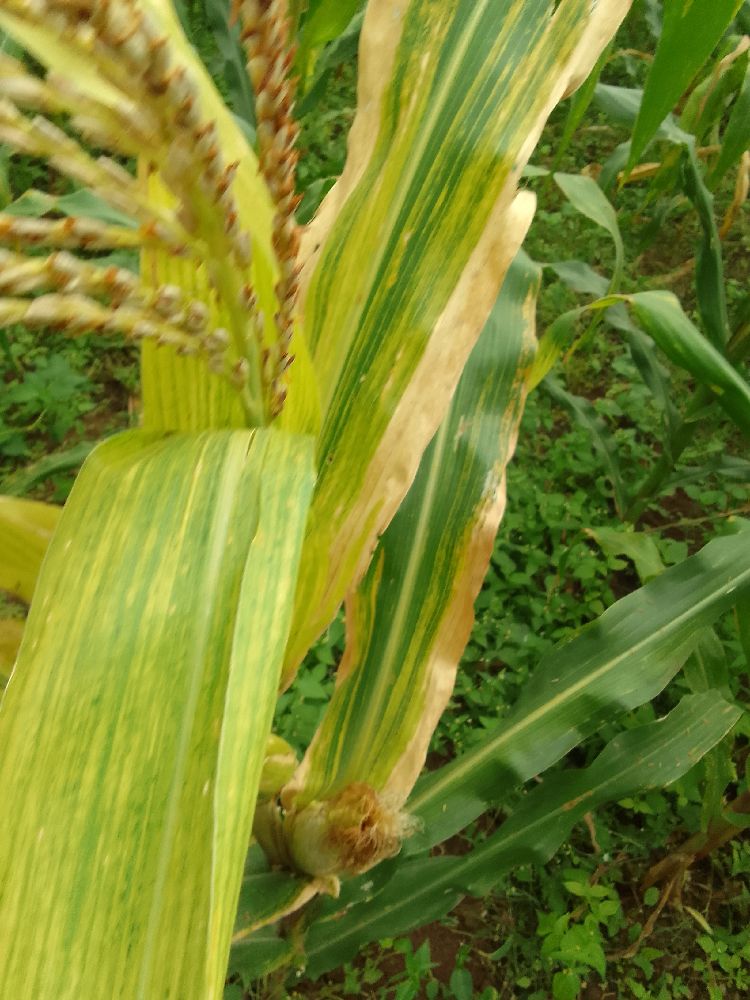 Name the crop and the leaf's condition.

maize, maize lethal necrosis
